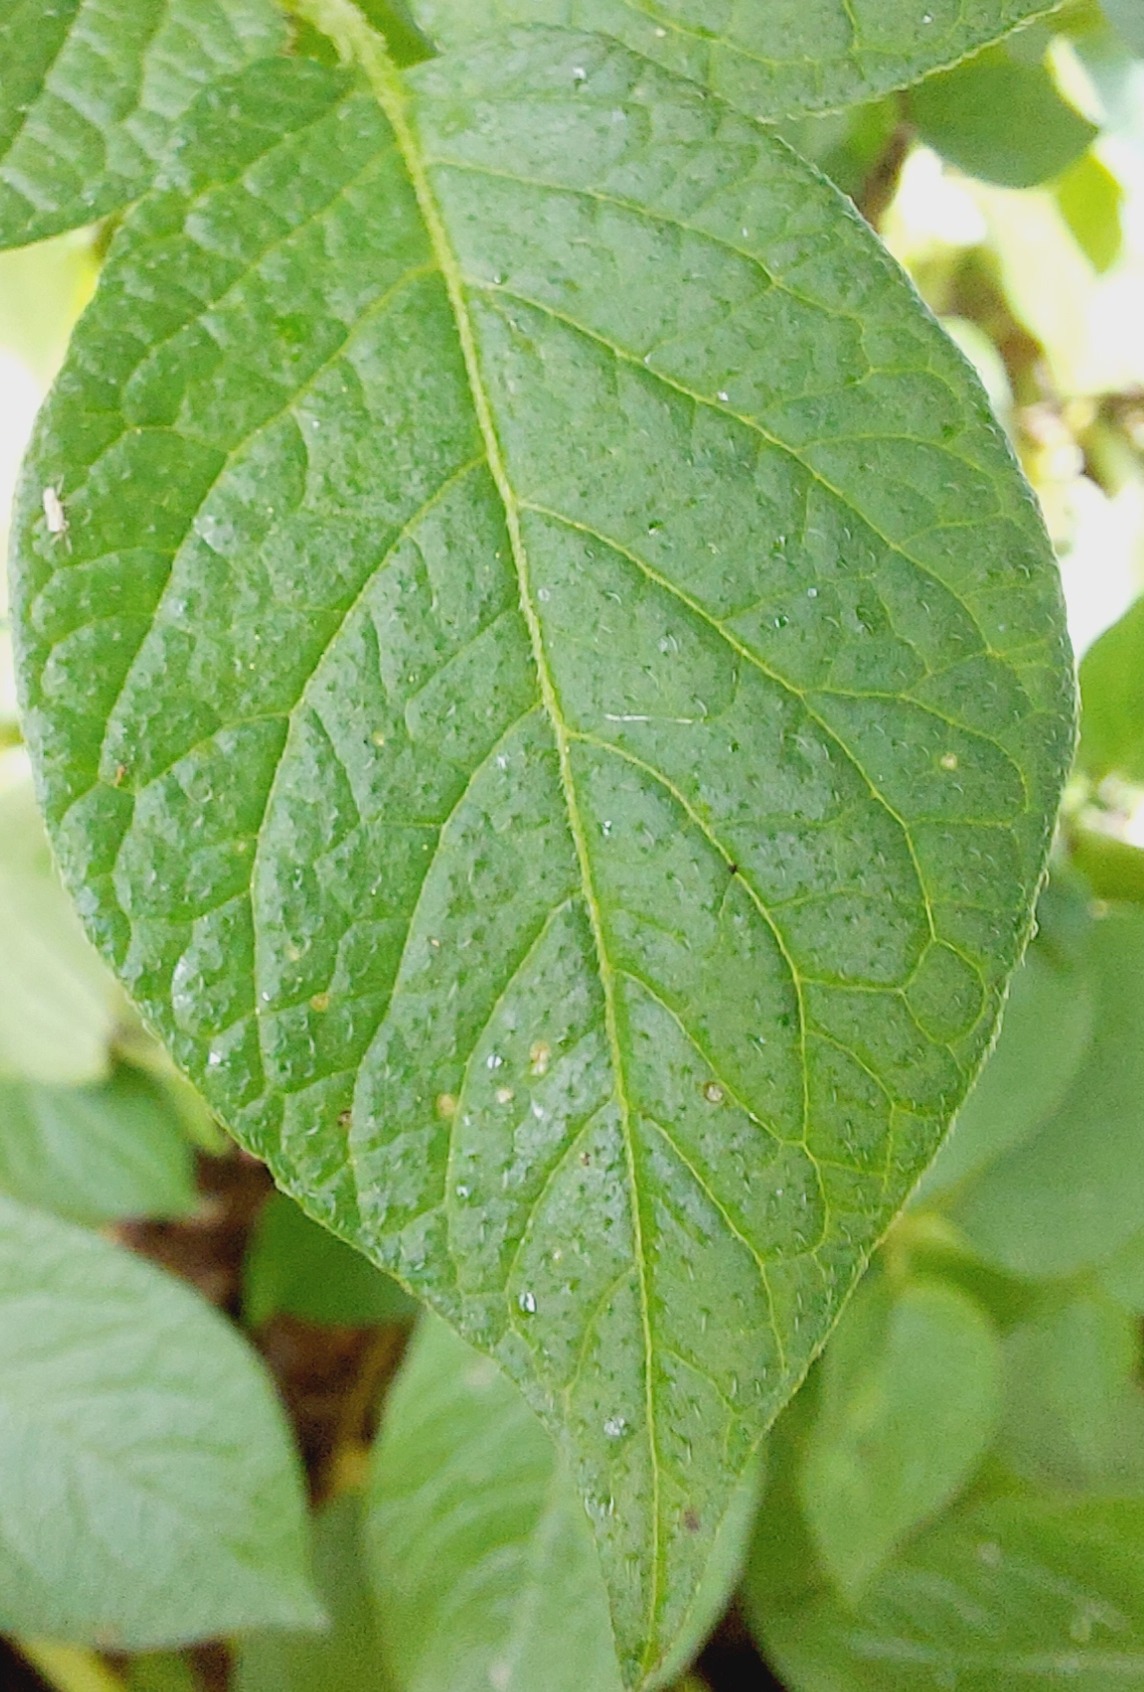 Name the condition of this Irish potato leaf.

healthy
